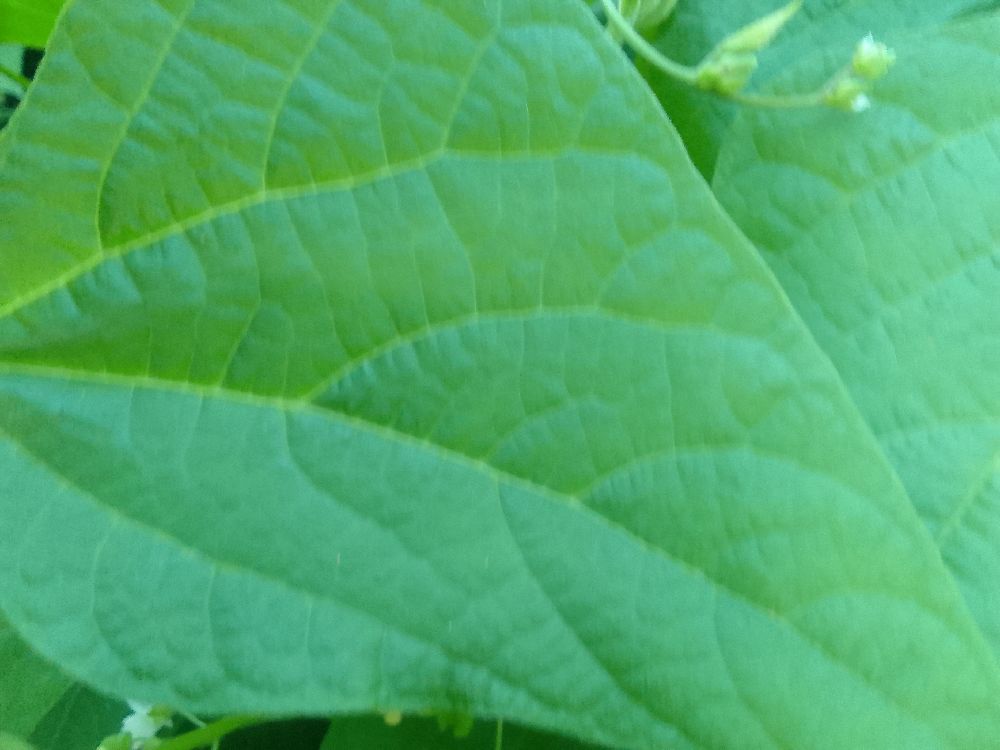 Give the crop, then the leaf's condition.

common bean, healthy
